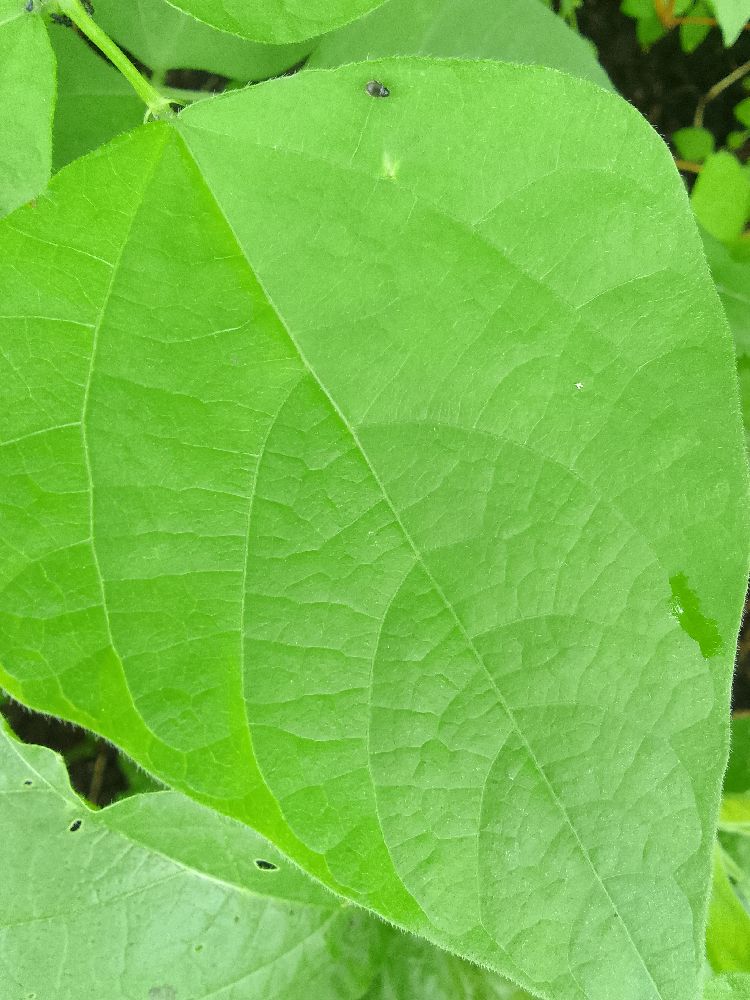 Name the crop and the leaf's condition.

common bean, healthy
